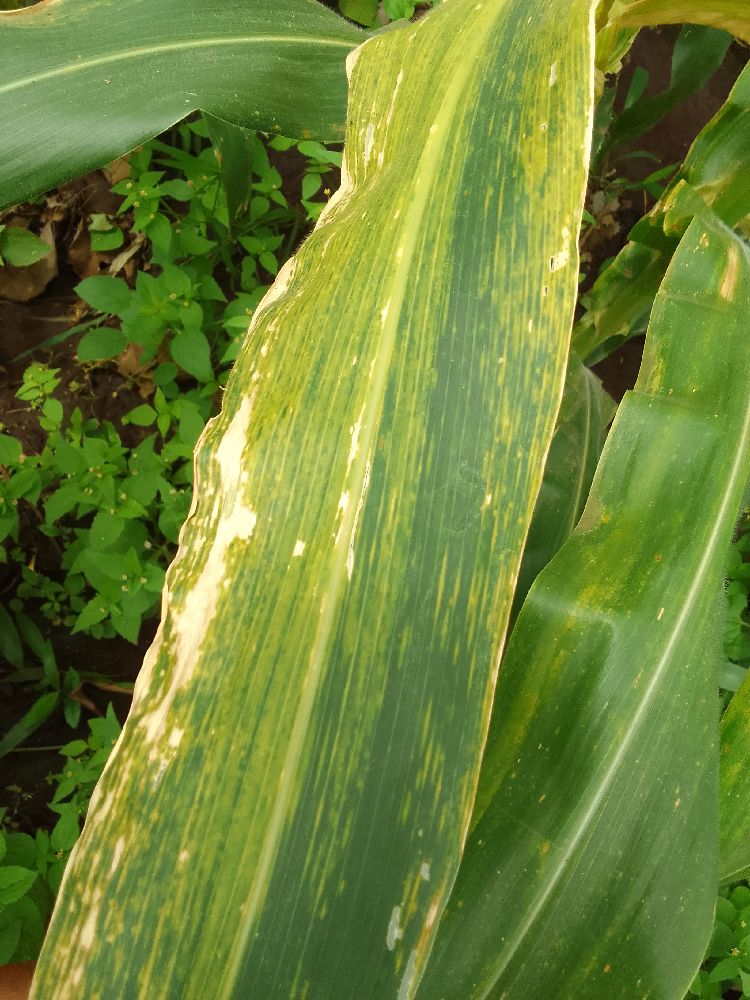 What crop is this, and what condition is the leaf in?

maize, maize lethal necrosis
